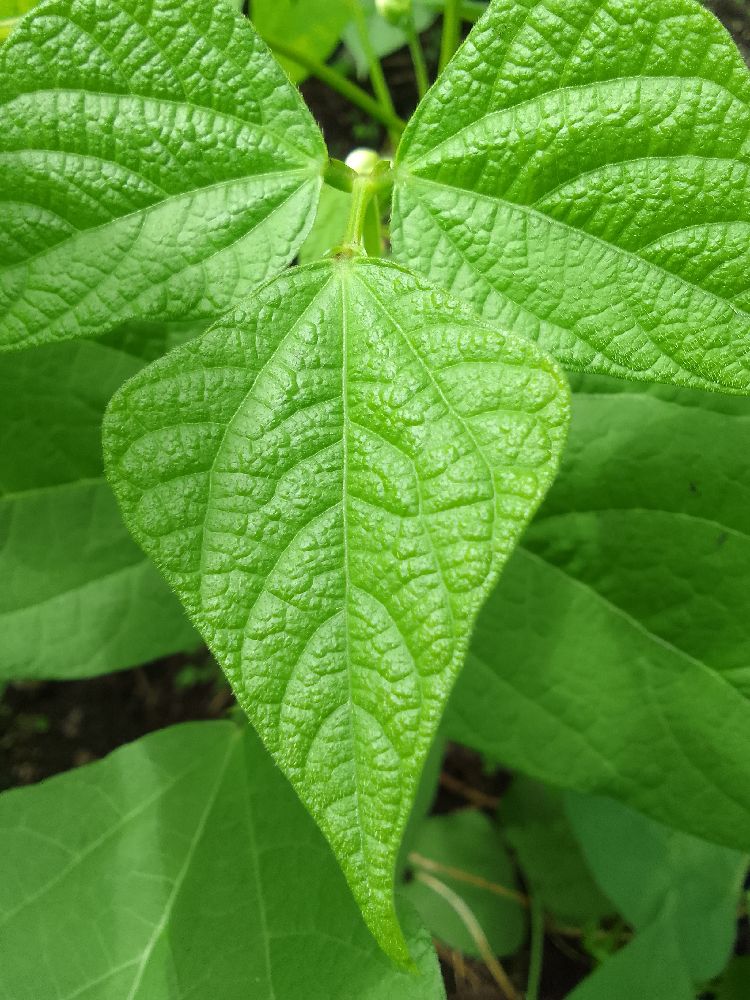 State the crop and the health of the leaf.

common bean, healthy
